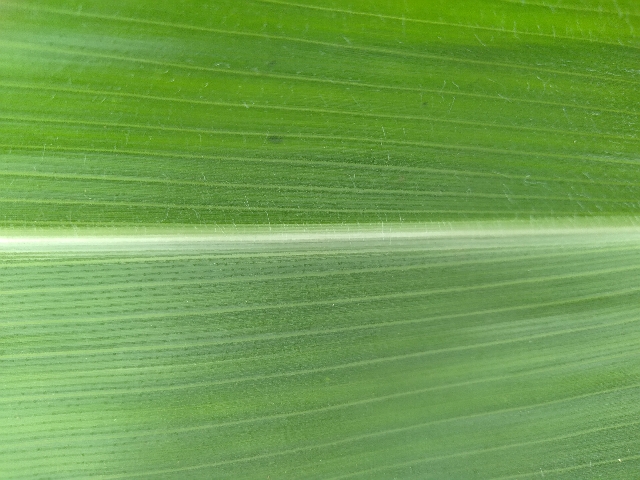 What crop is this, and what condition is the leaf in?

maize, healthy
